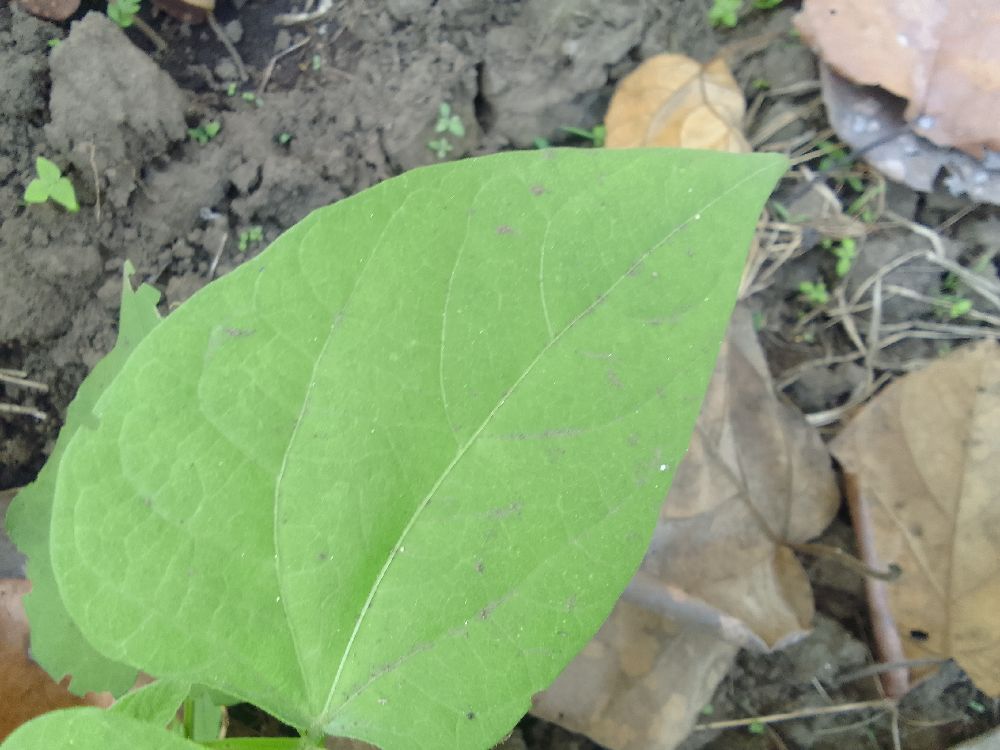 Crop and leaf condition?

common bean, healthy
